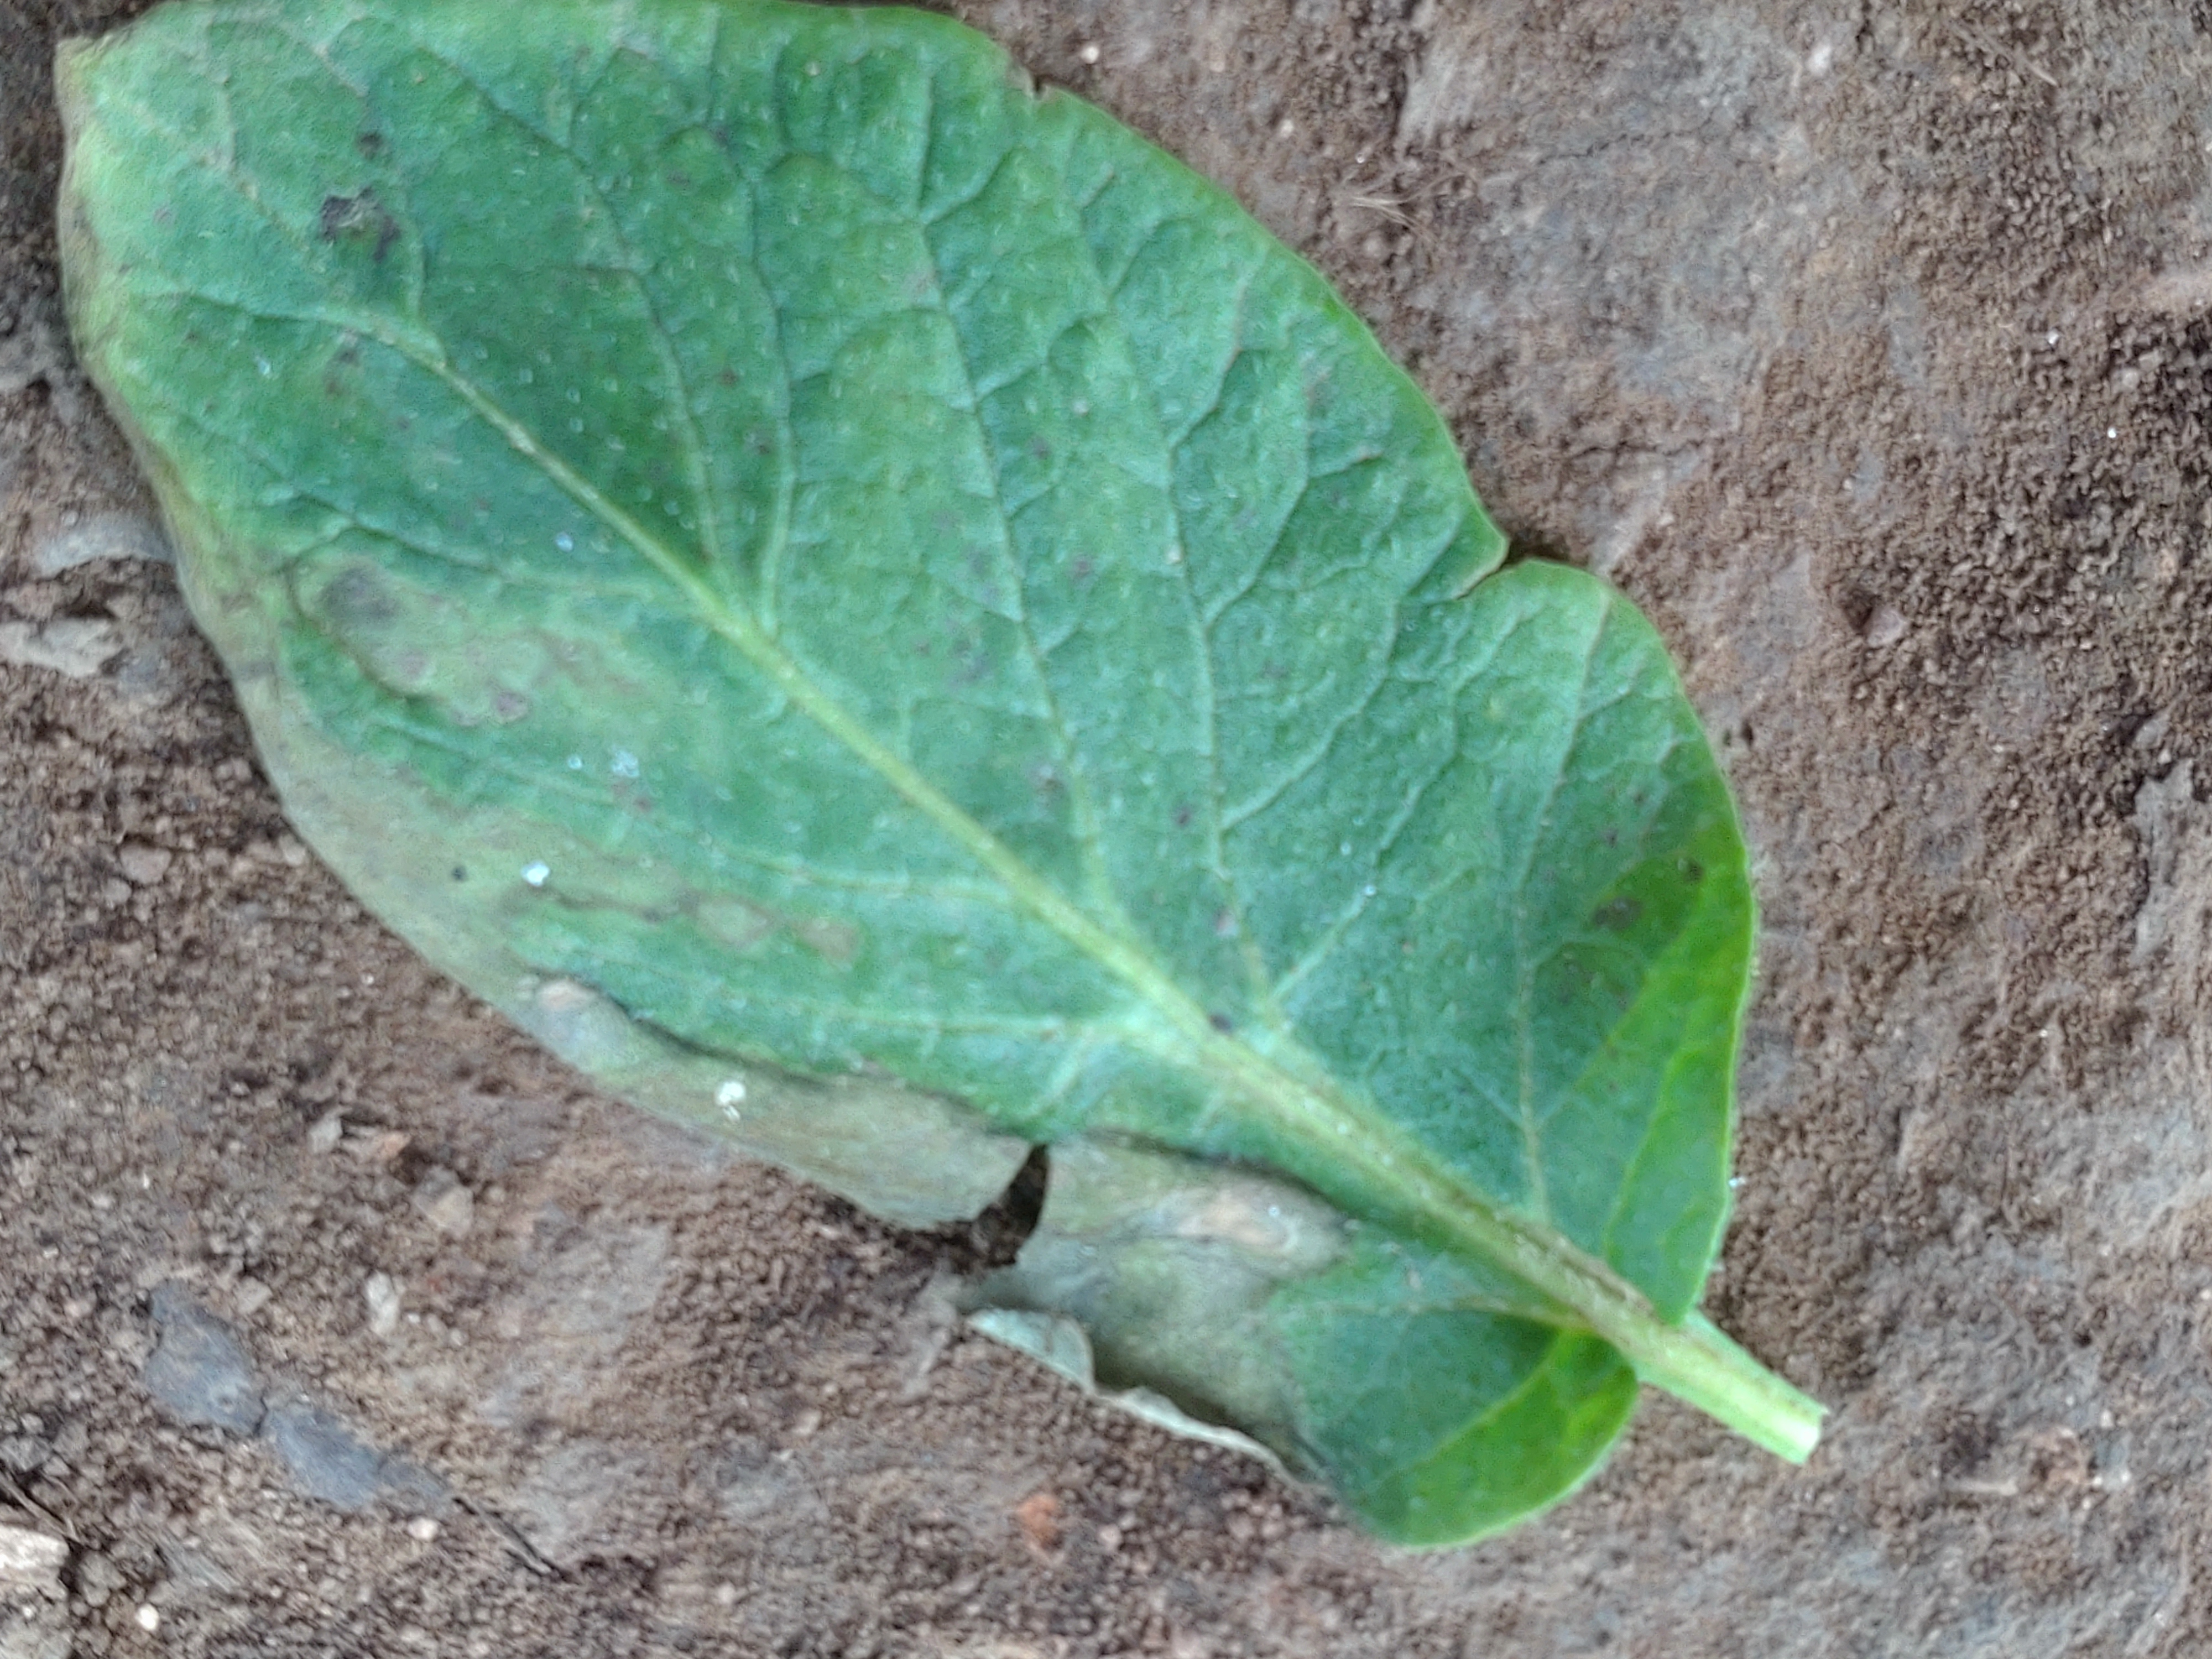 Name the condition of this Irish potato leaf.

early blight
